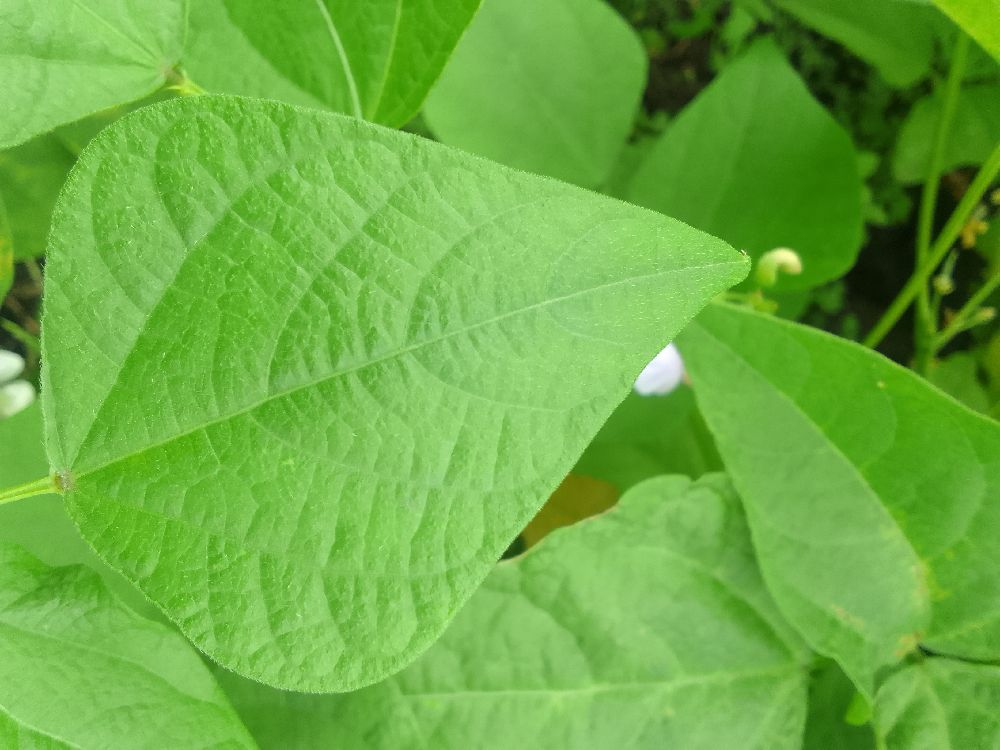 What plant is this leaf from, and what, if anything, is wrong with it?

common bean, healthy
